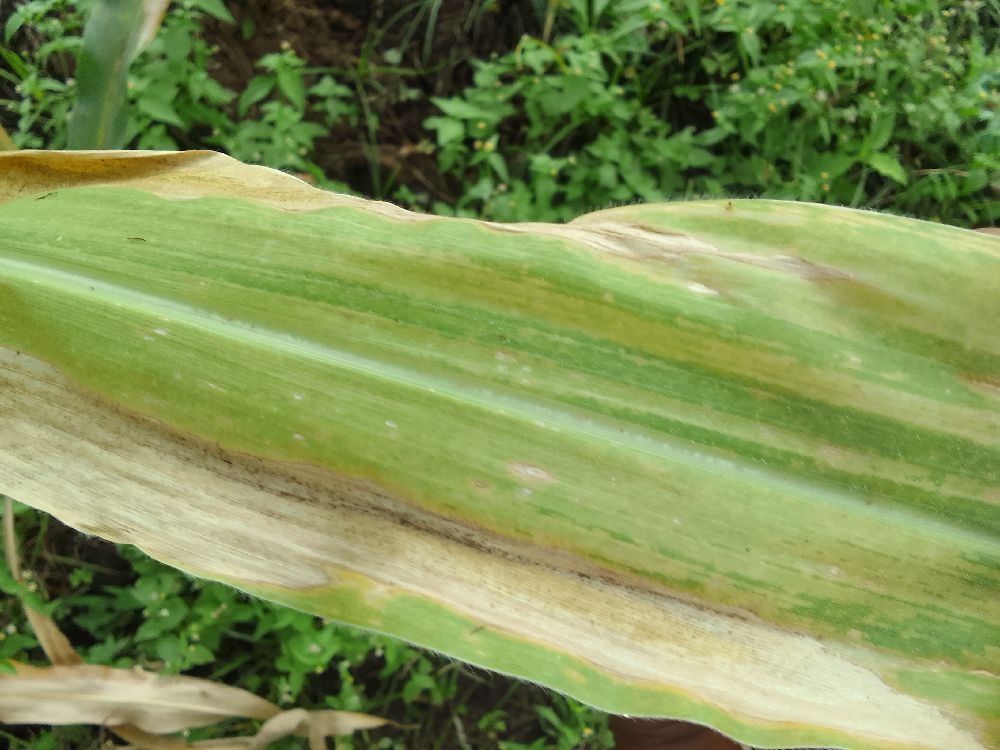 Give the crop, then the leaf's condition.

maize, maize lethal necrosis
